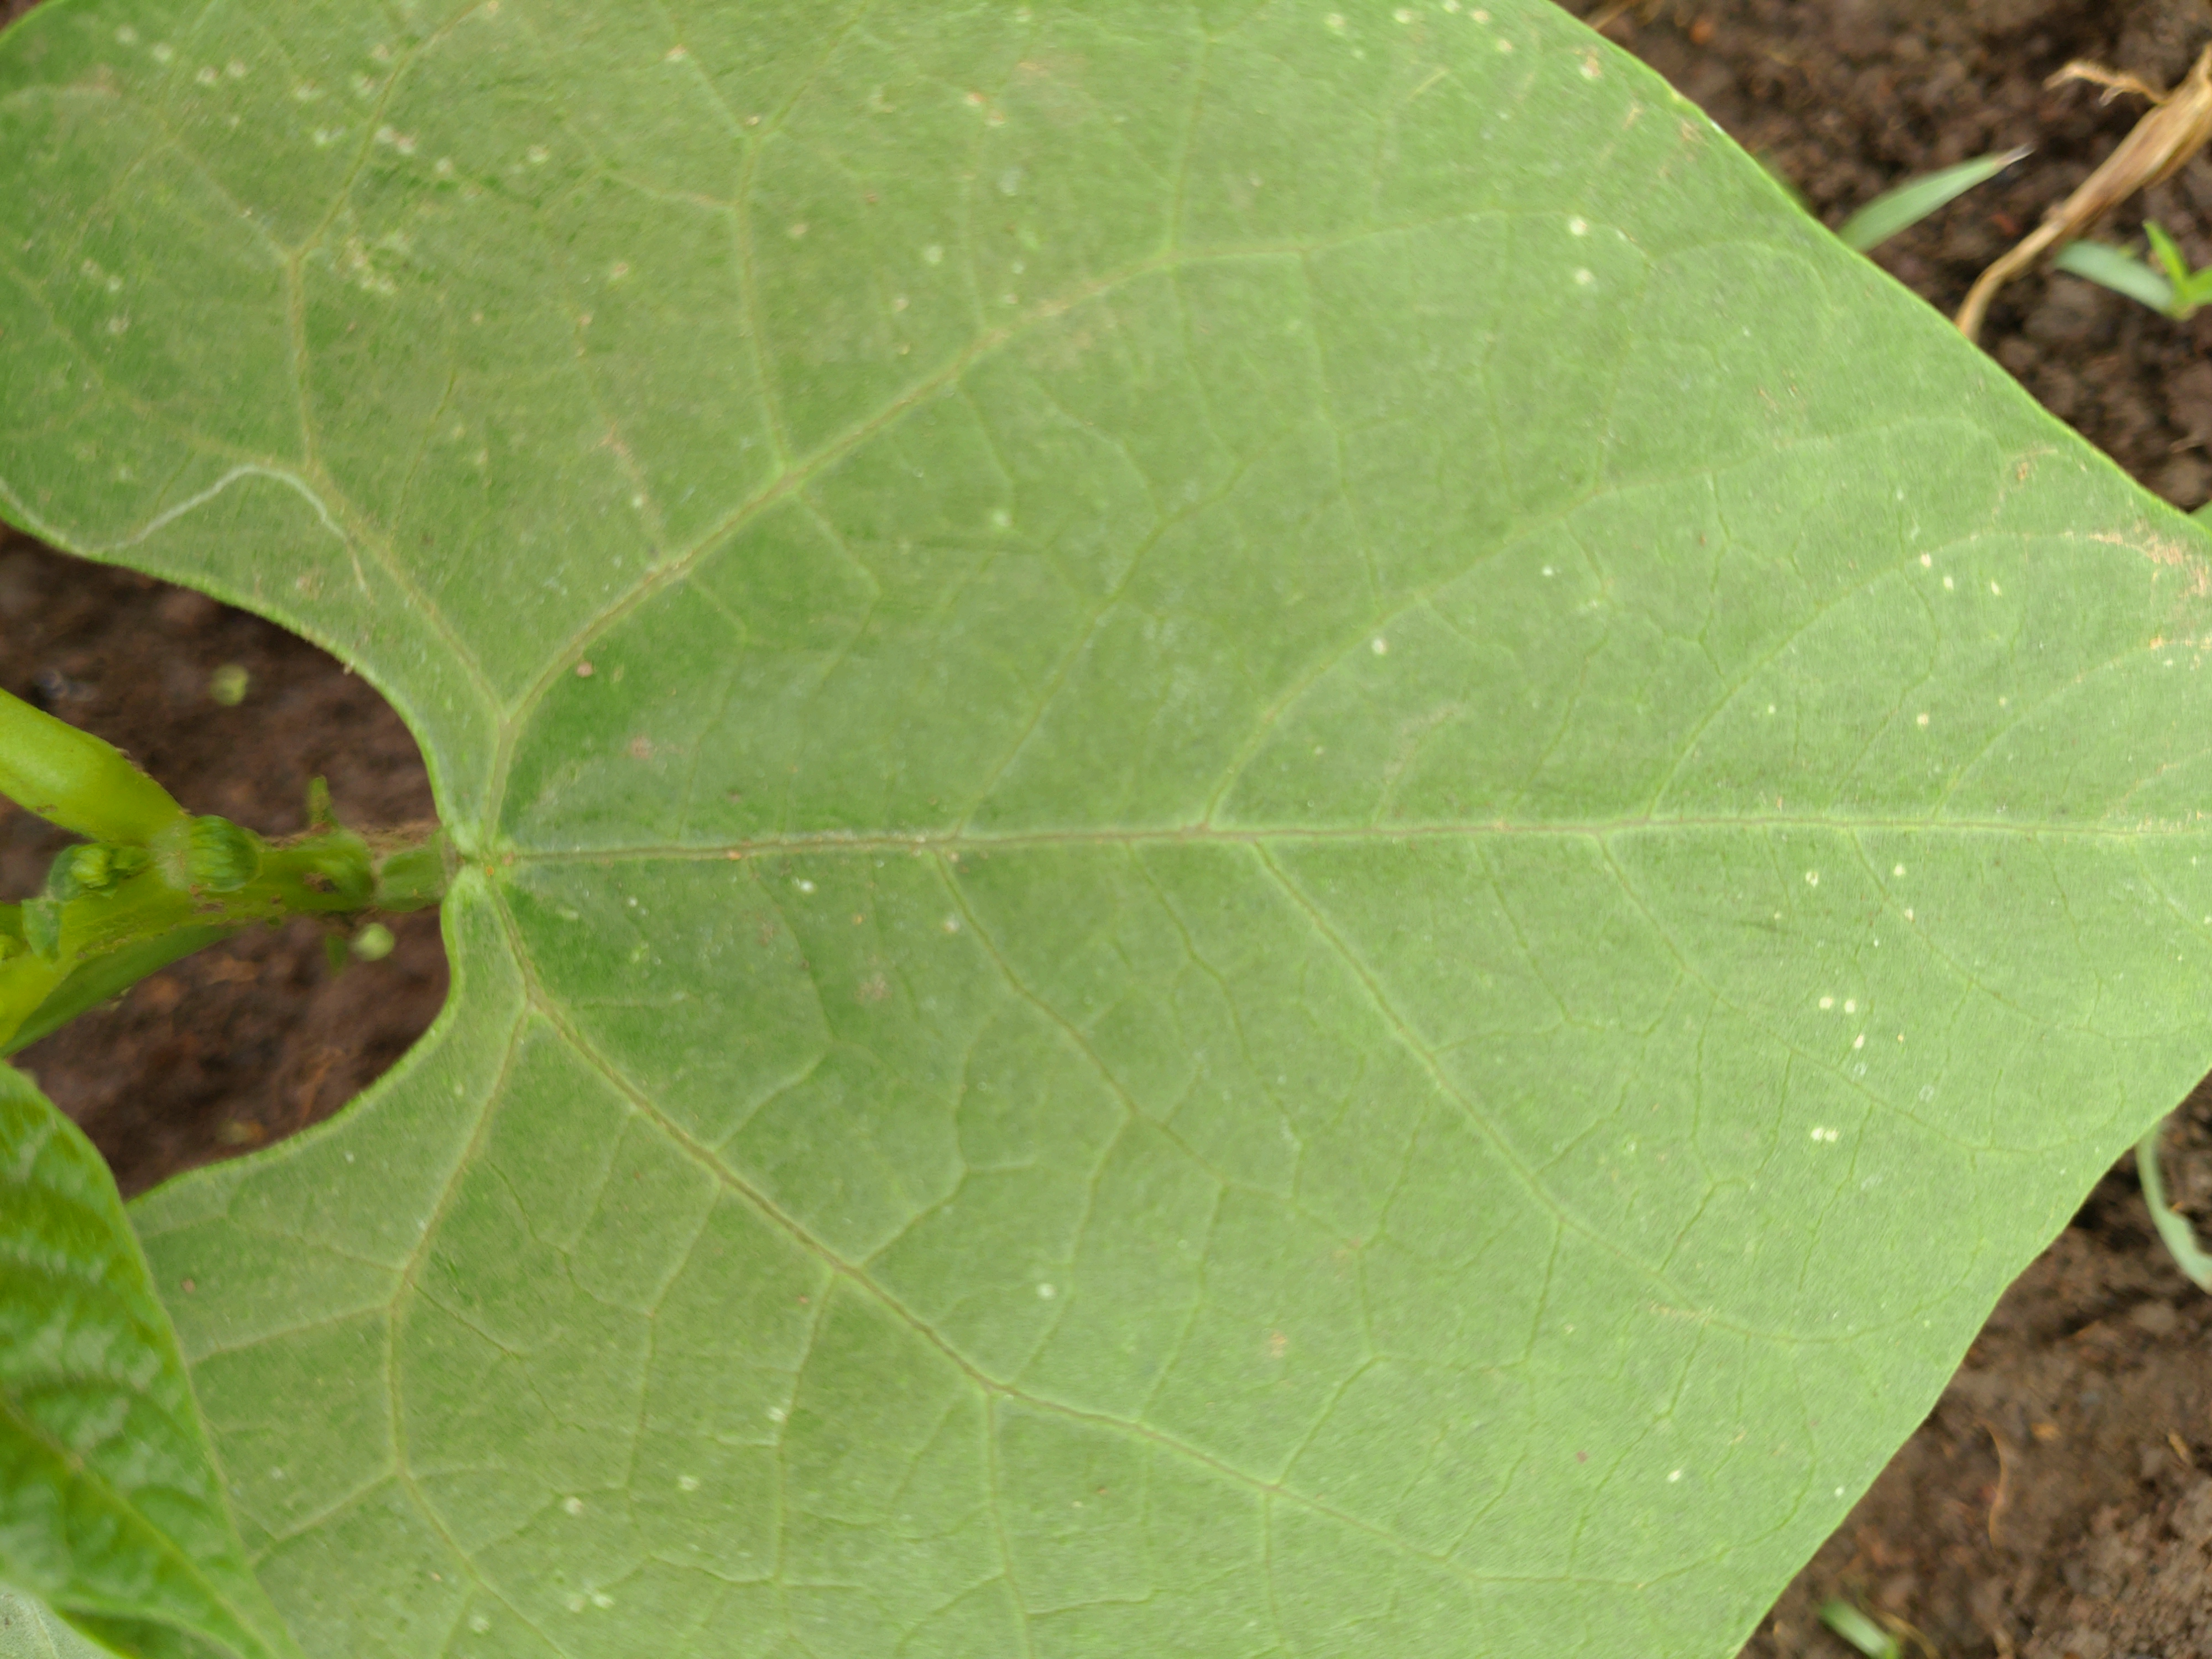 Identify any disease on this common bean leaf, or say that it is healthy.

healthy
